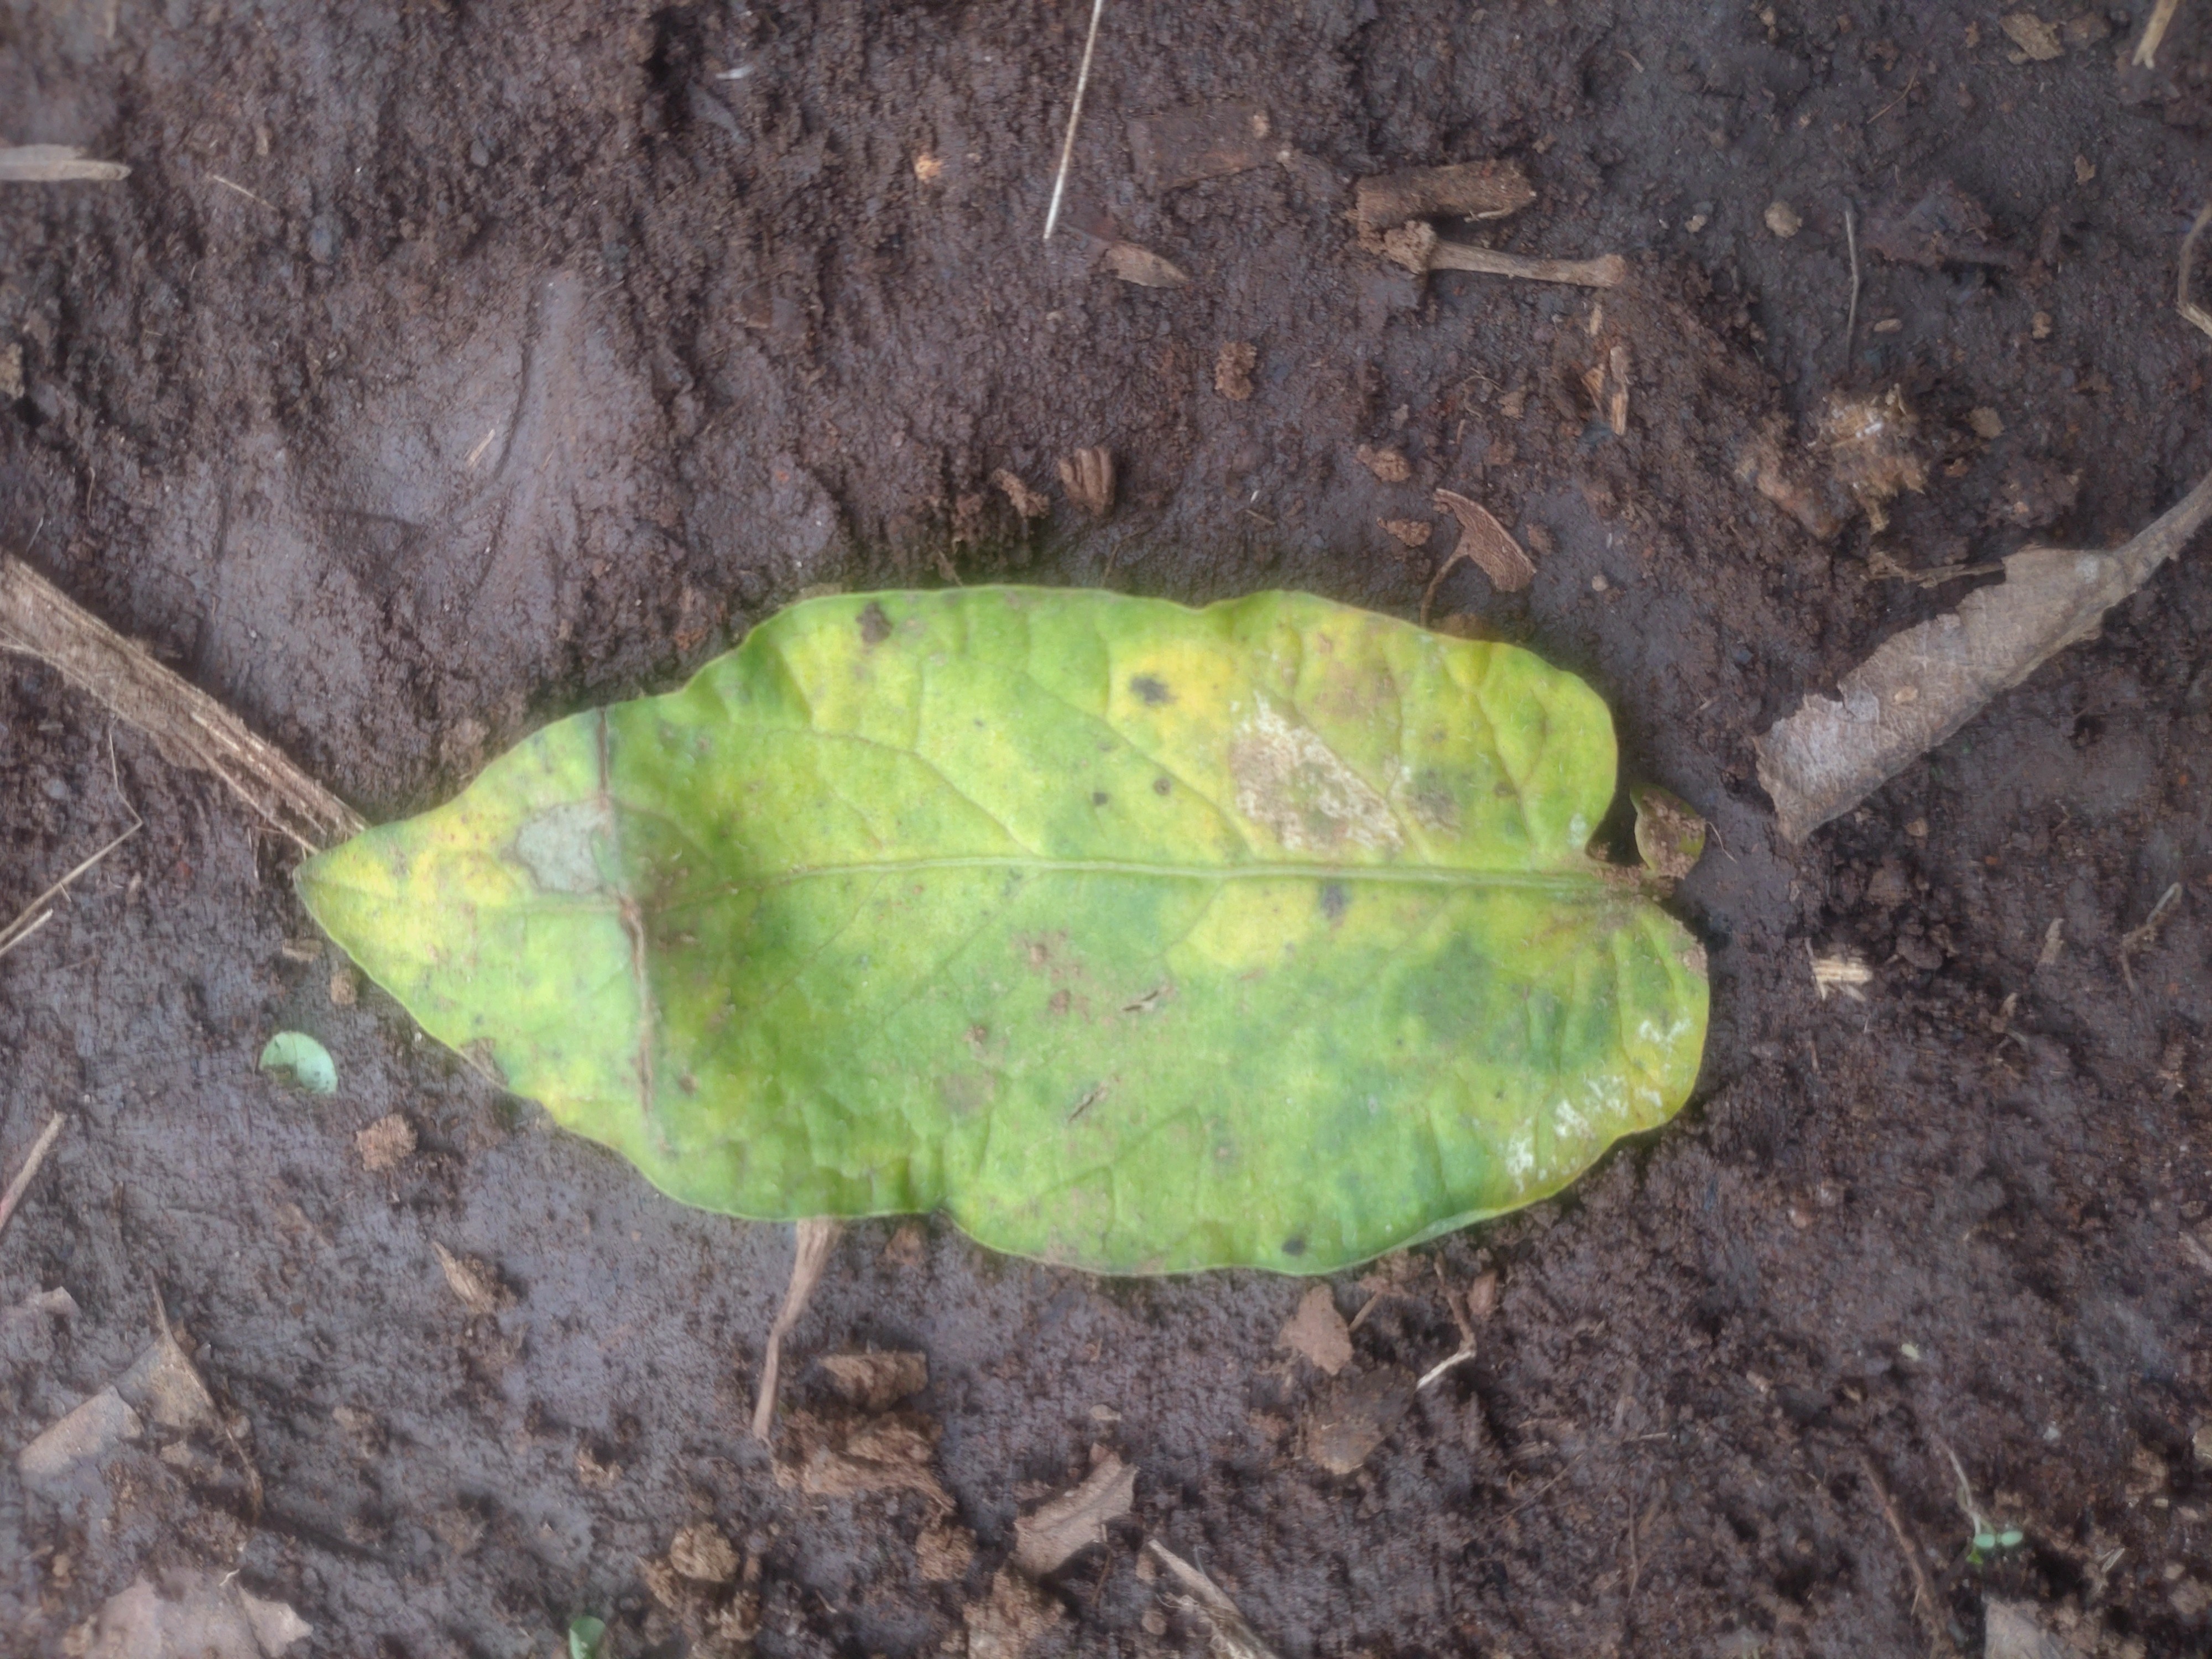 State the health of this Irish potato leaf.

late blight
